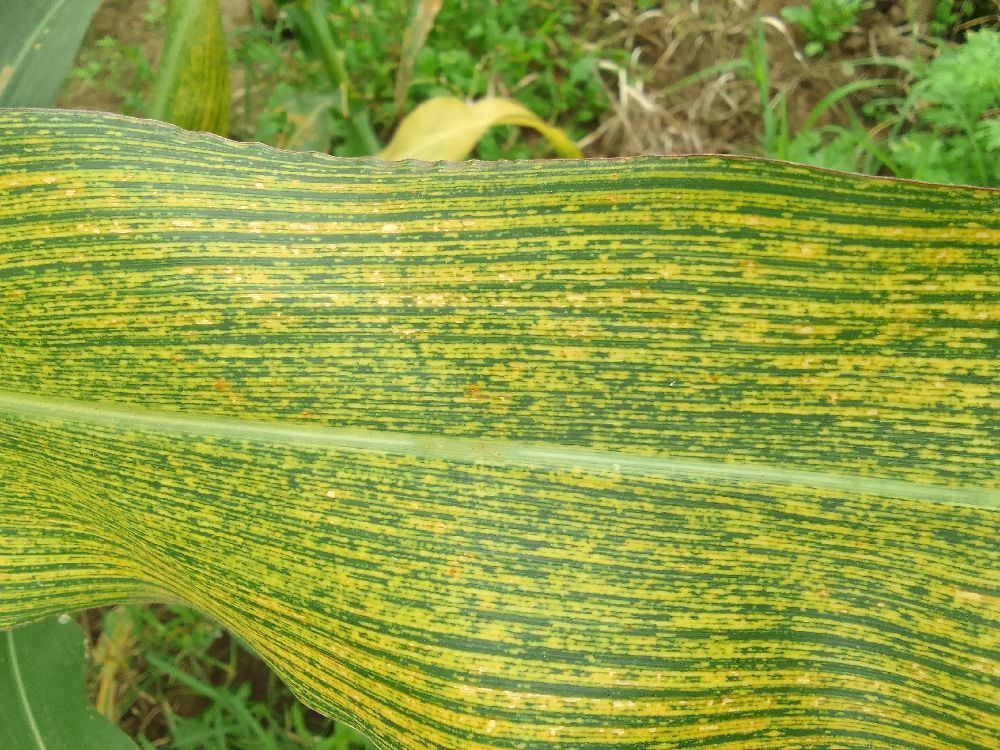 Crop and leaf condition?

maize, maize streak virus
